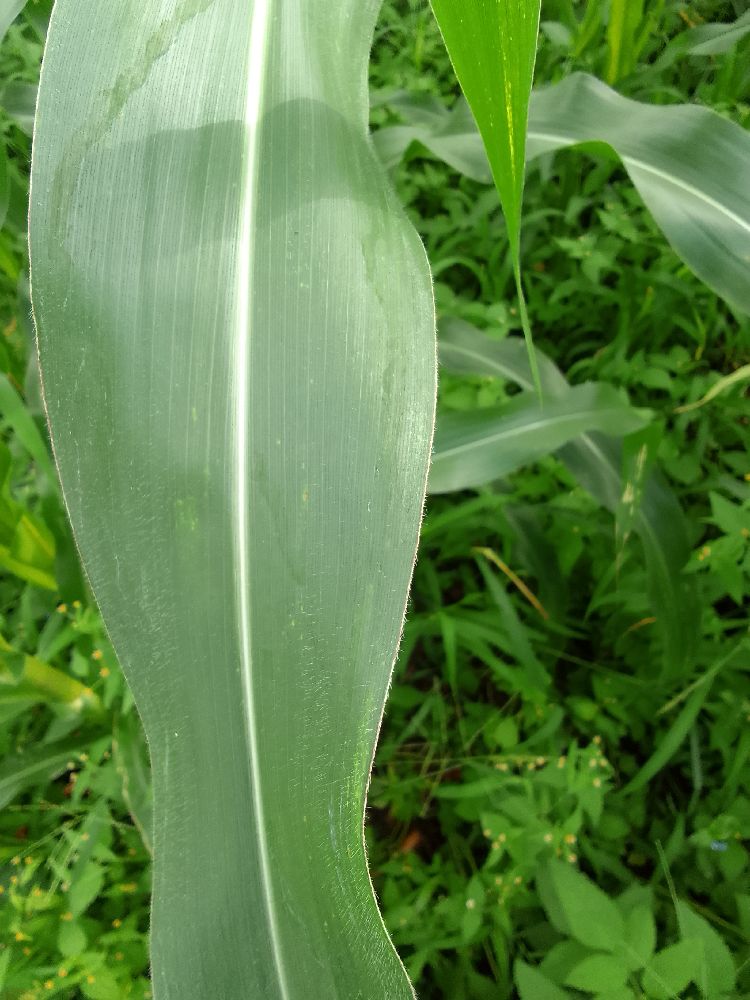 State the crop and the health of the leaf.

maize, healthy
